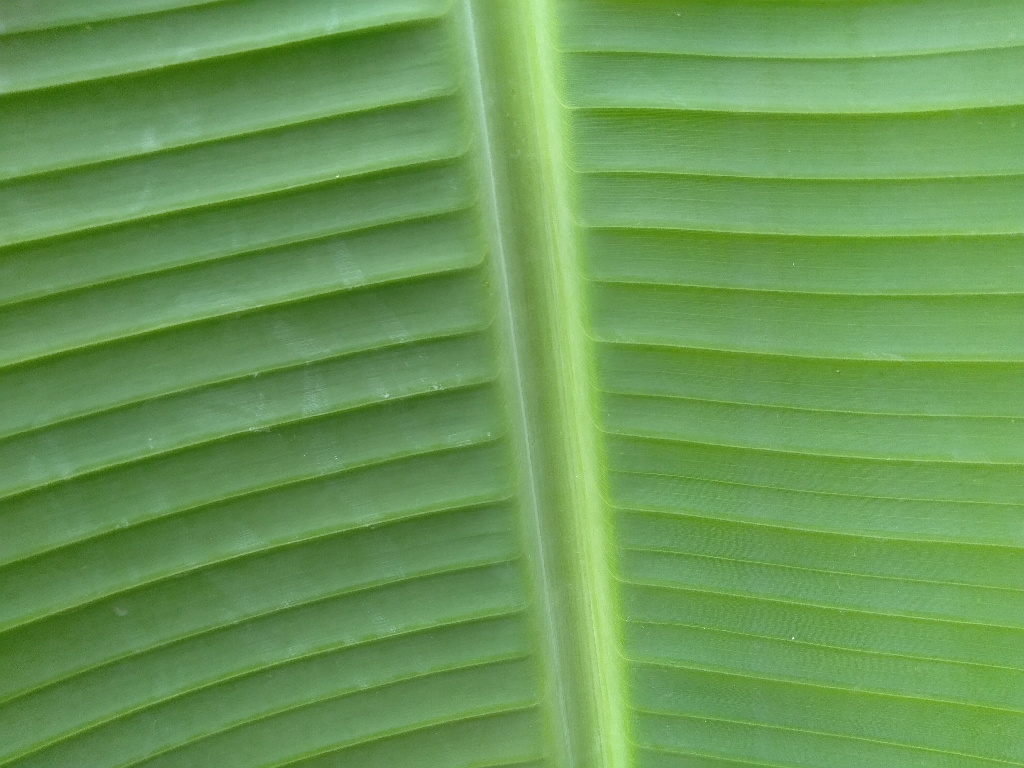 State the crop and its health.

banana, healthy
